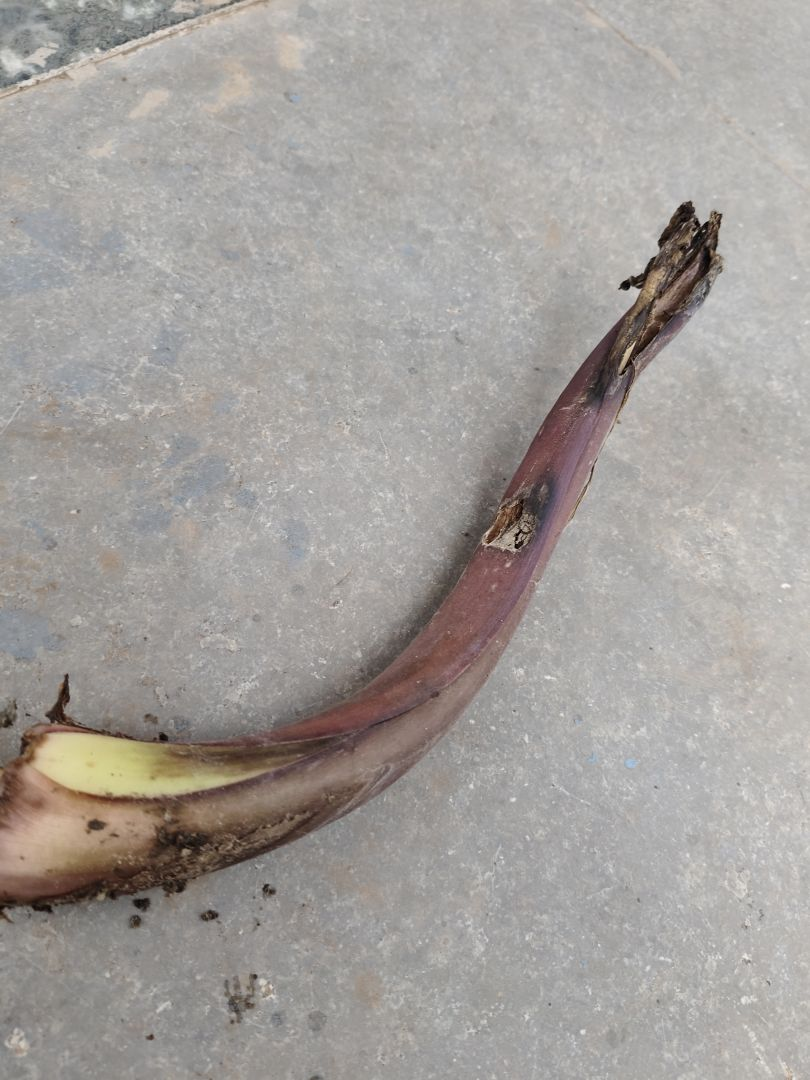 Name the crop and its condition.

taro, root rot
